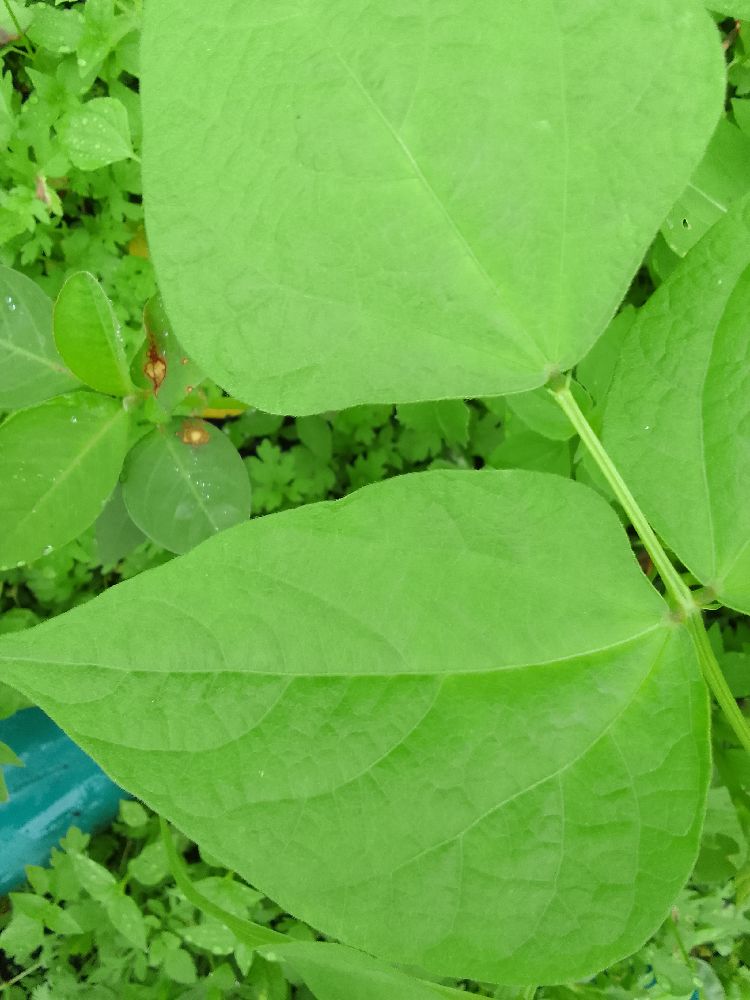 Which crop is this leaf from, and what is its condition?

common bean, healthy
